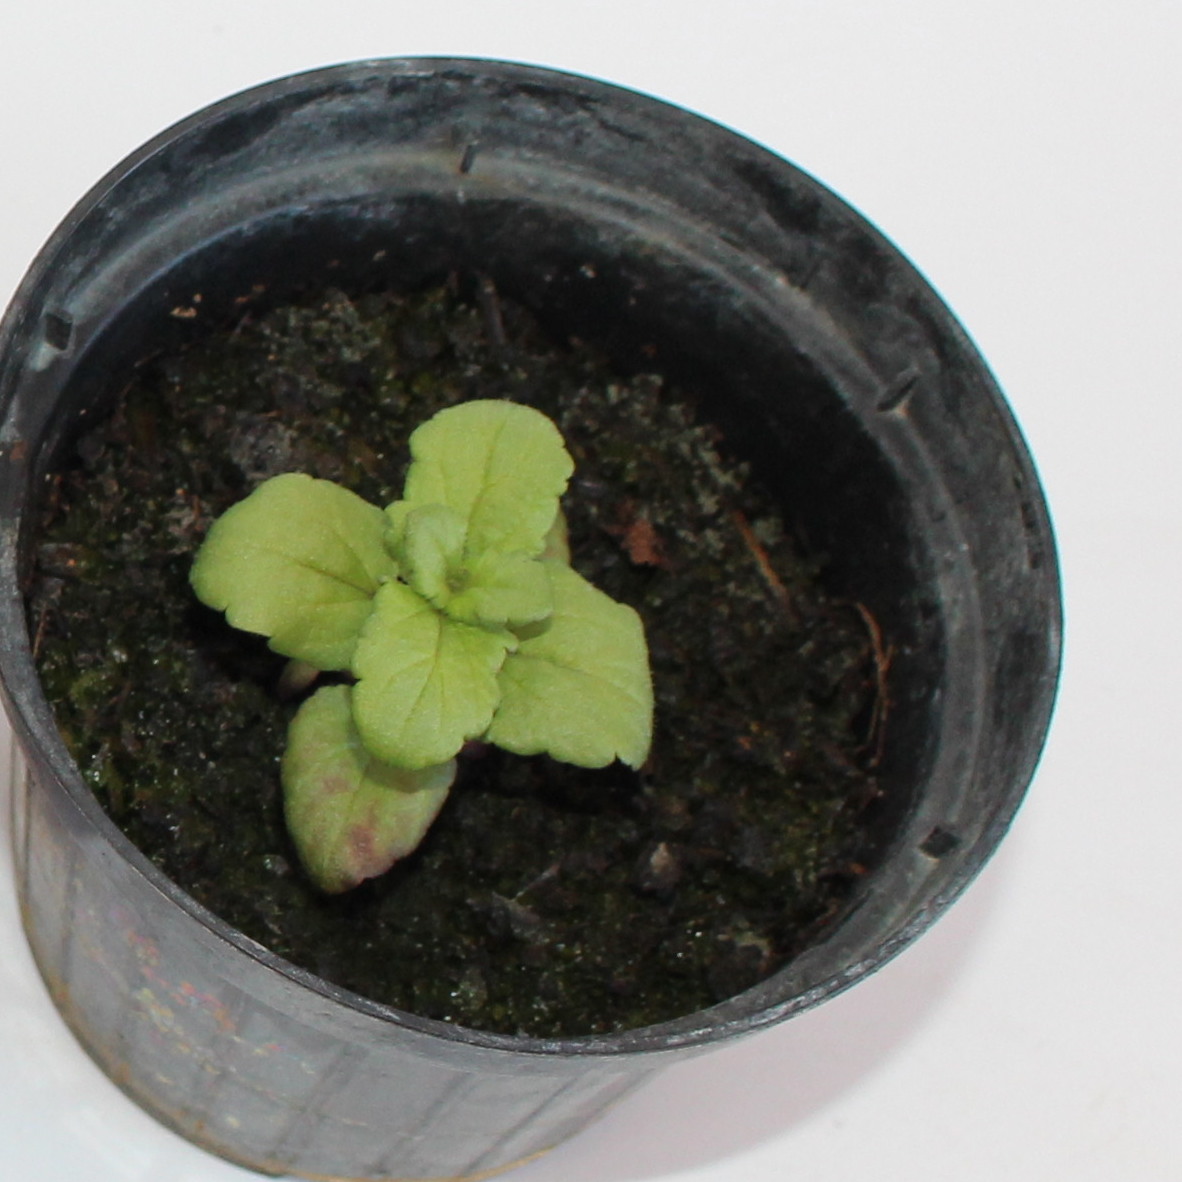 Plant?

Veronica persica
